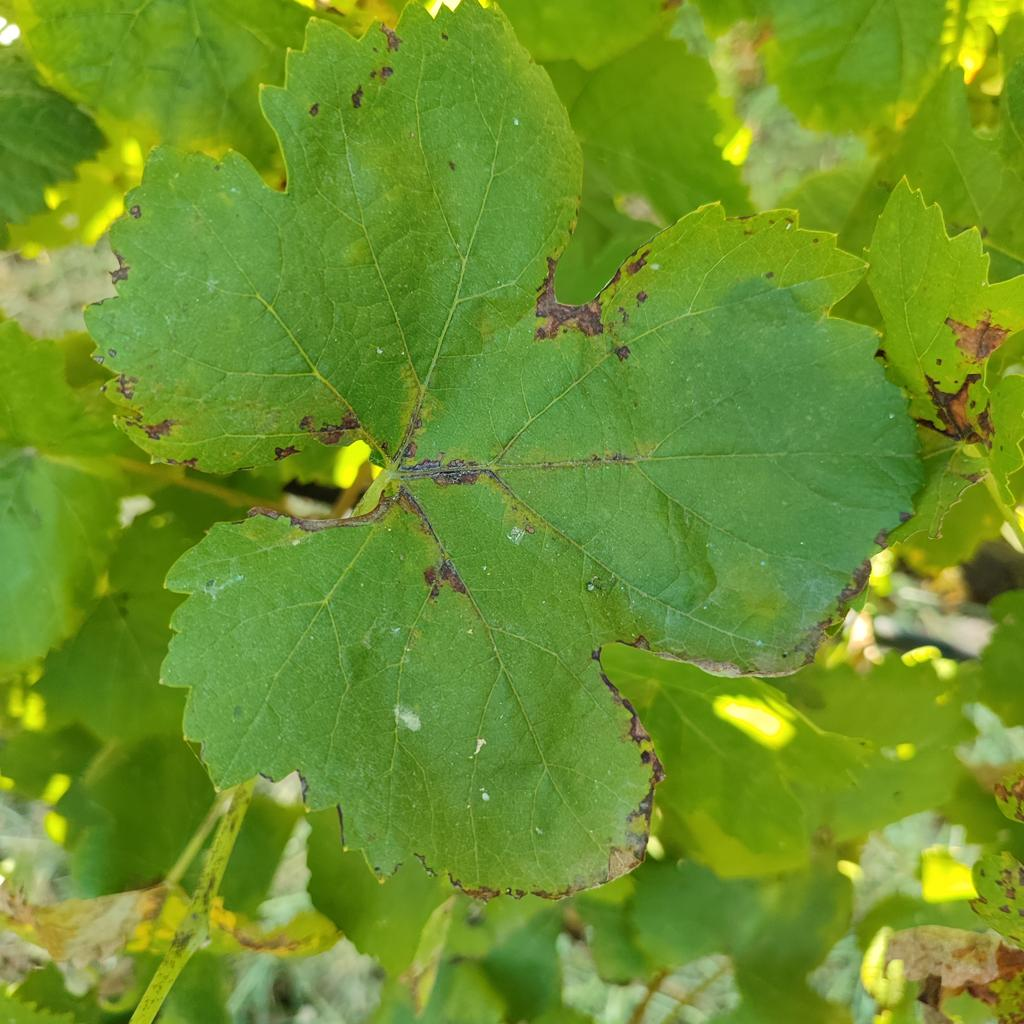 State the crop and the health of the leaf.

grapevine, downy mildew
